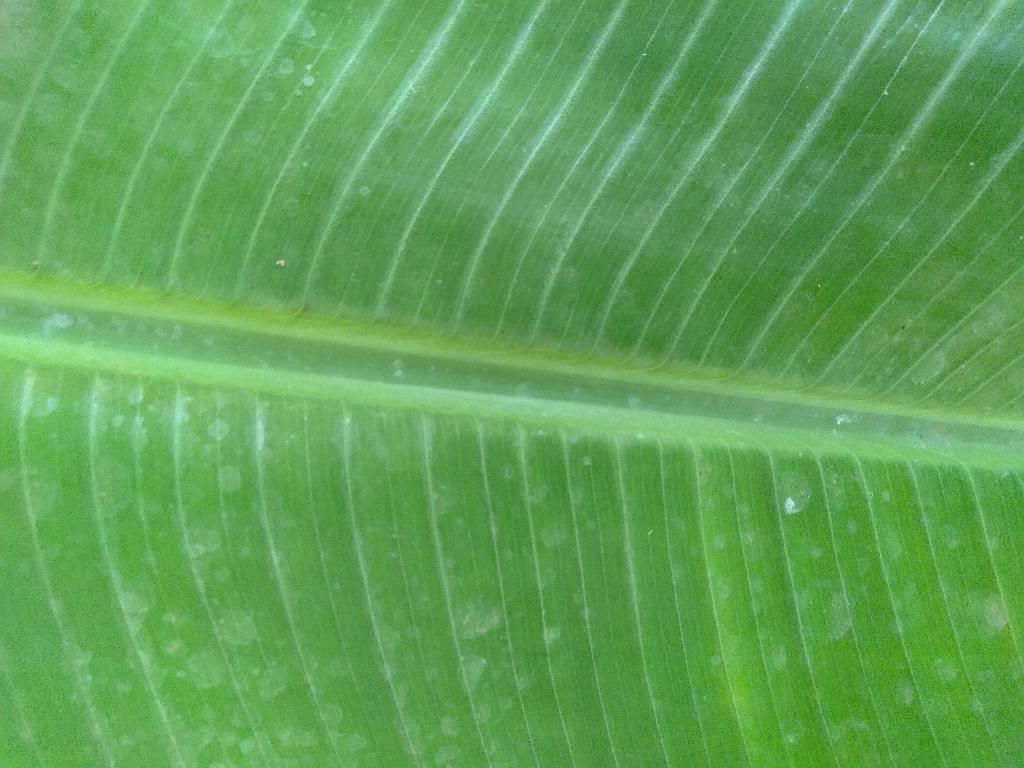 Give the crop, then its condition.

banana, healthy
